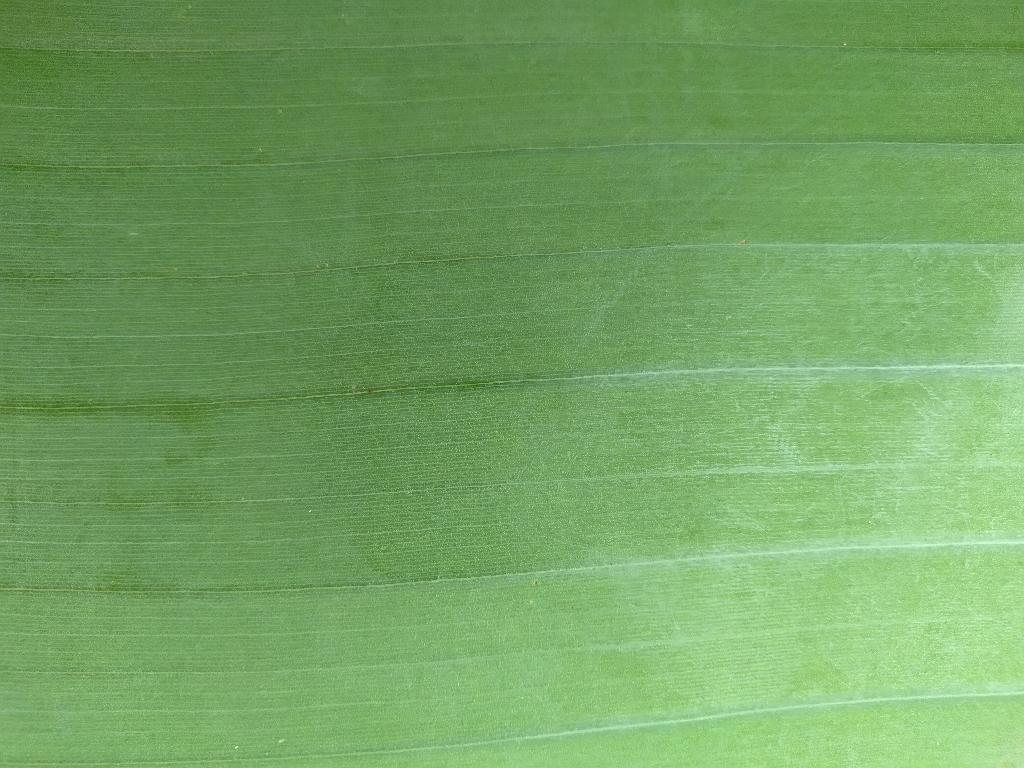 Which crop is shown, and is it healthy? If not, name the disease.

banana, healthy
